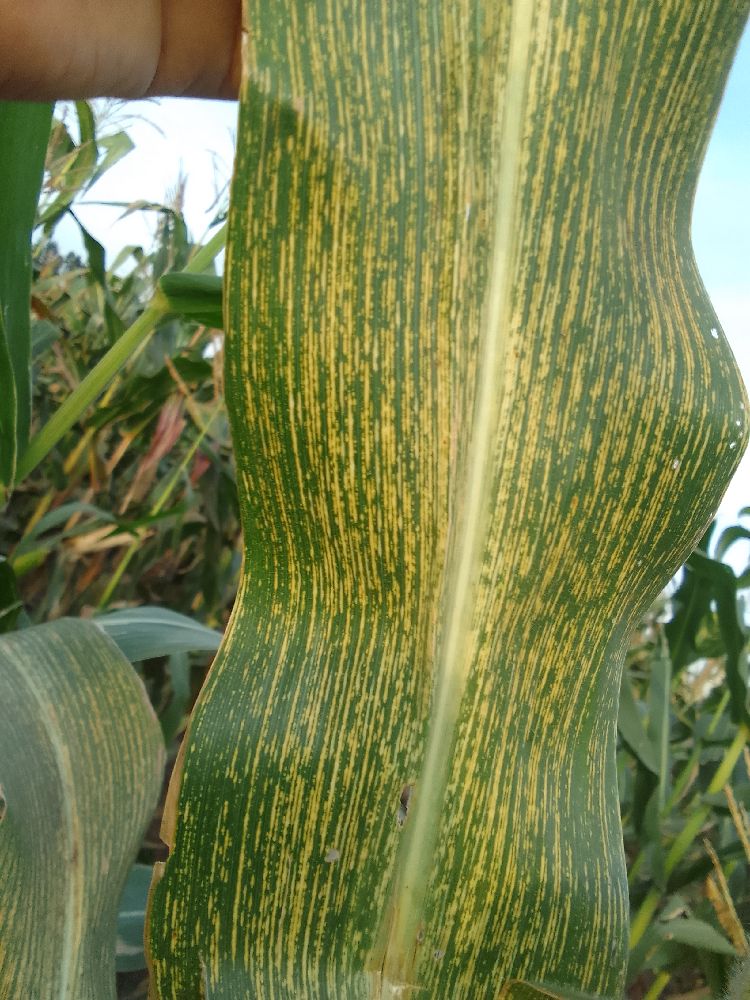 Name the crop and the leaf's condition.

maize, maize streak virus
